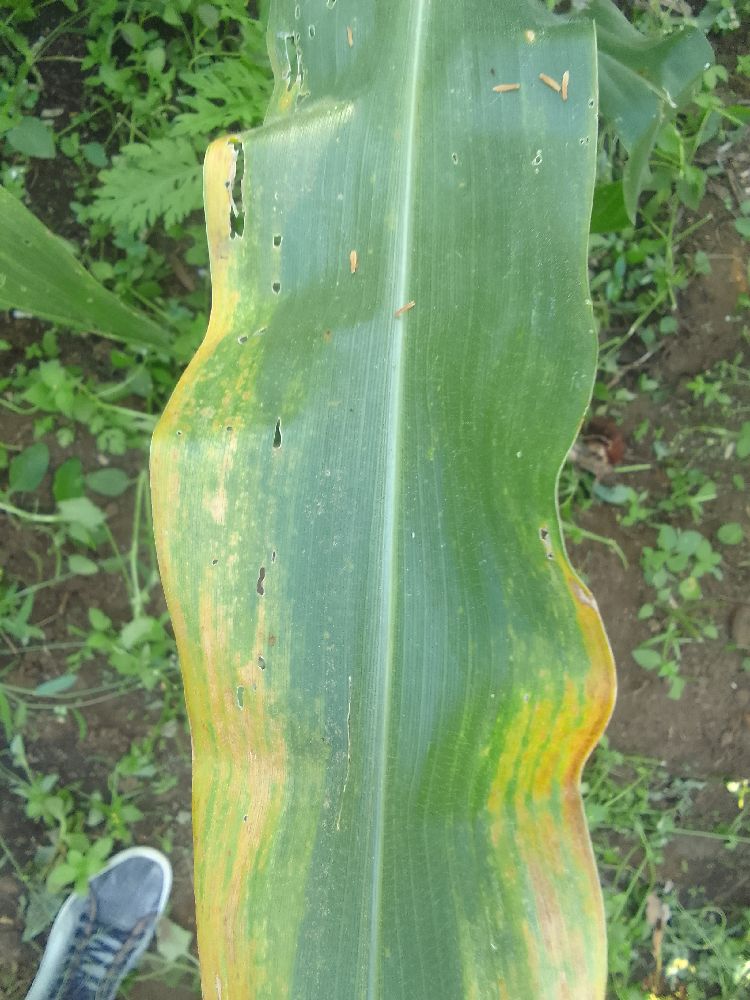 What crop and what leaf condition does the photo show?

maize, maize lethal necrosis
